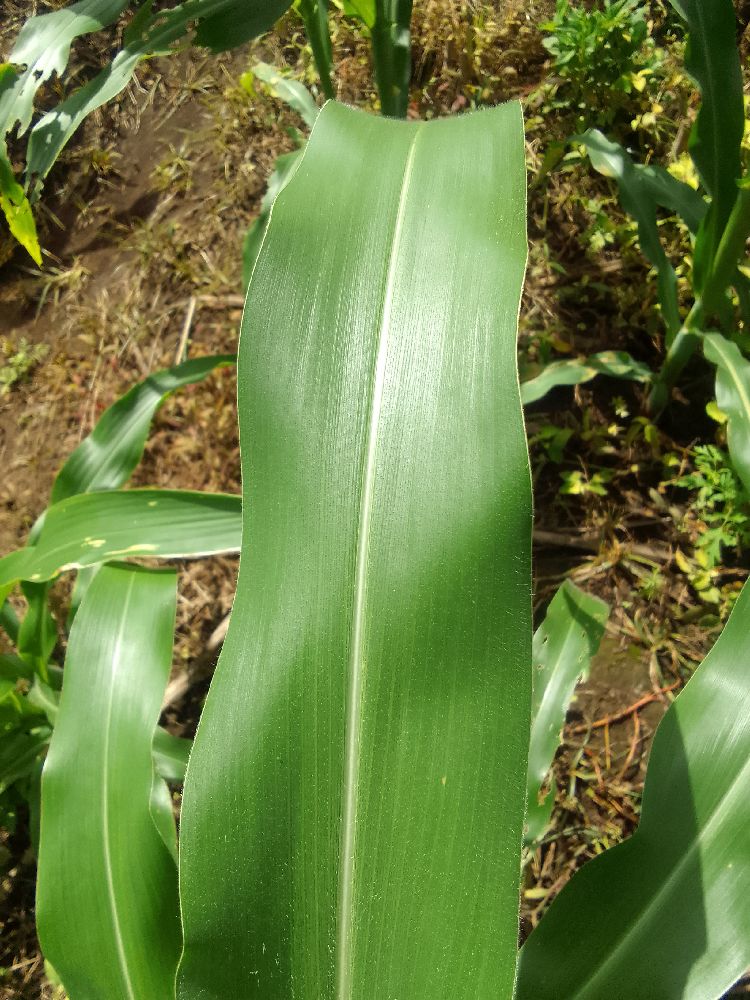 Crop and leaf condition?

maize, healthy
